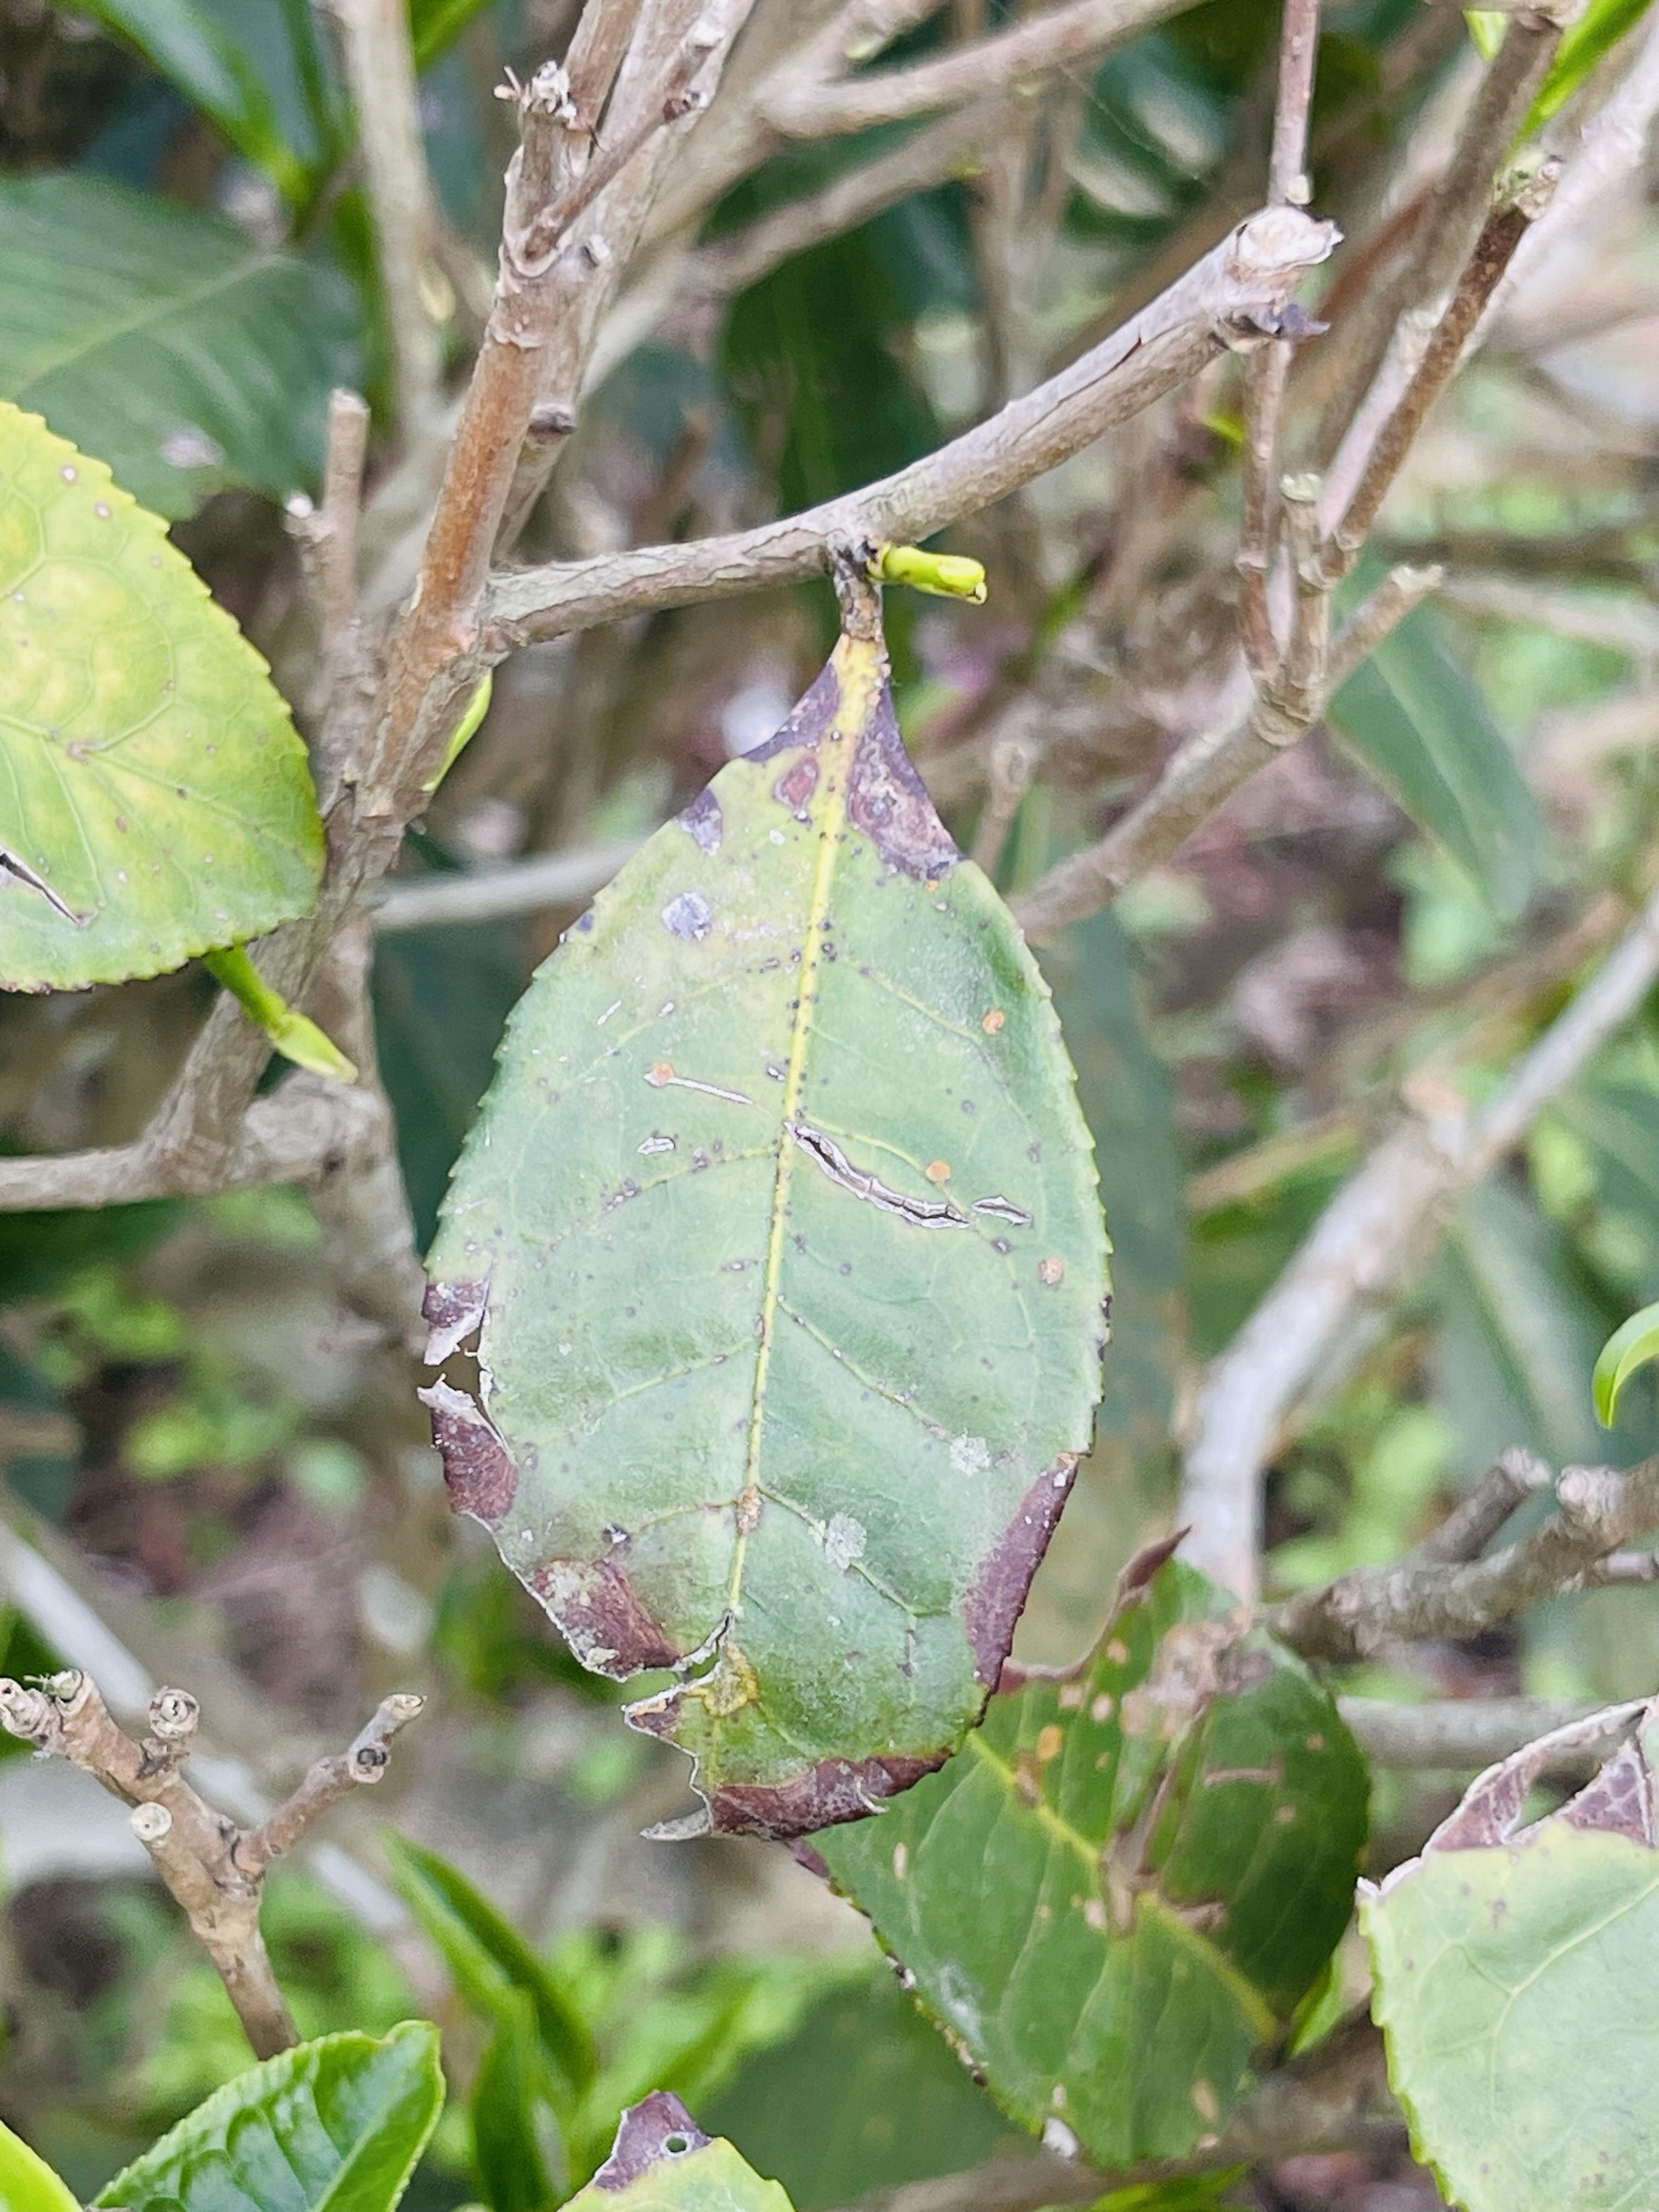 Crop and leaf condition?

tea, blight
